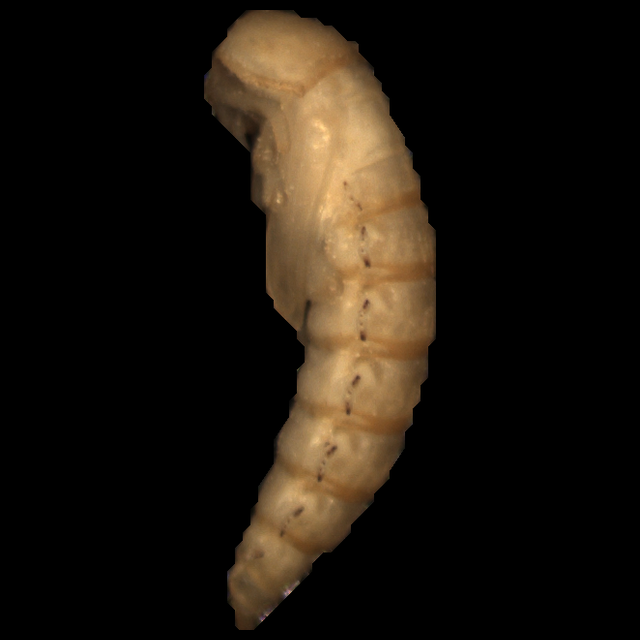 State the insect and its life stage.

mealworm pupa
